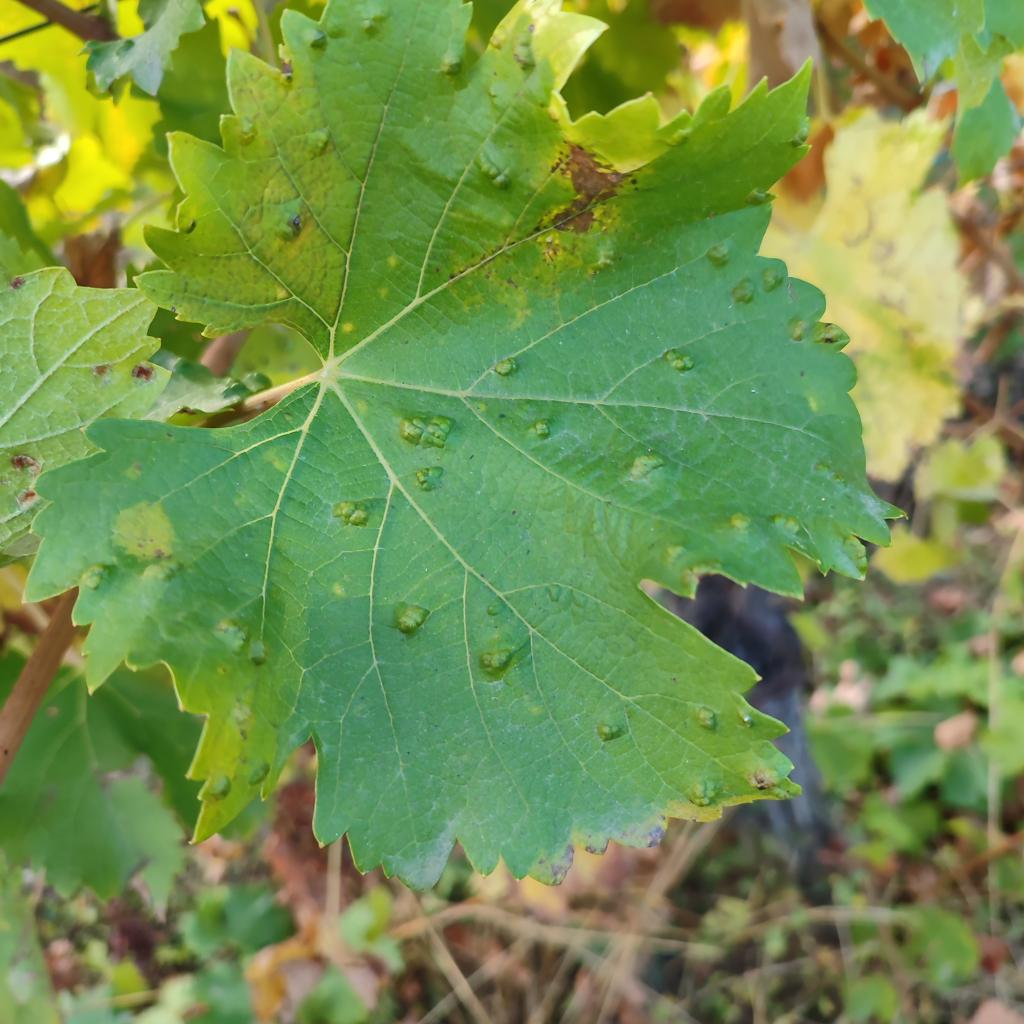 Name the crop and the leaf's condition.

grapevine, erineum mite
